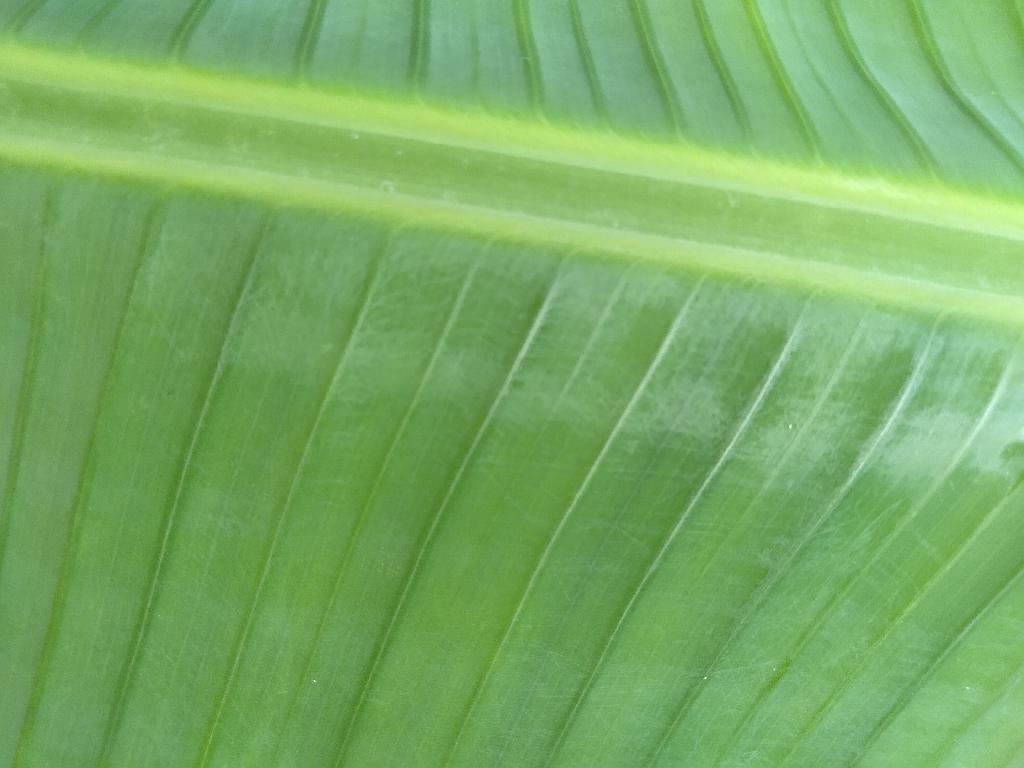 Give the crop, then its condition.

banana, healthy
